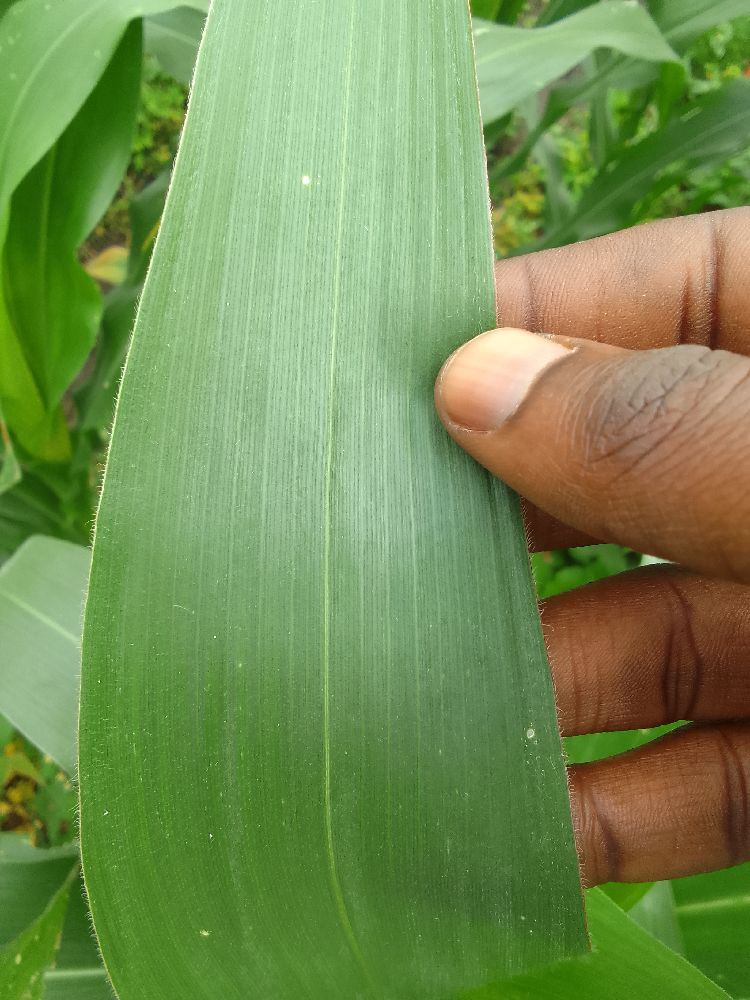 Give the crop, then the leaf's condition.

maize, healthy
